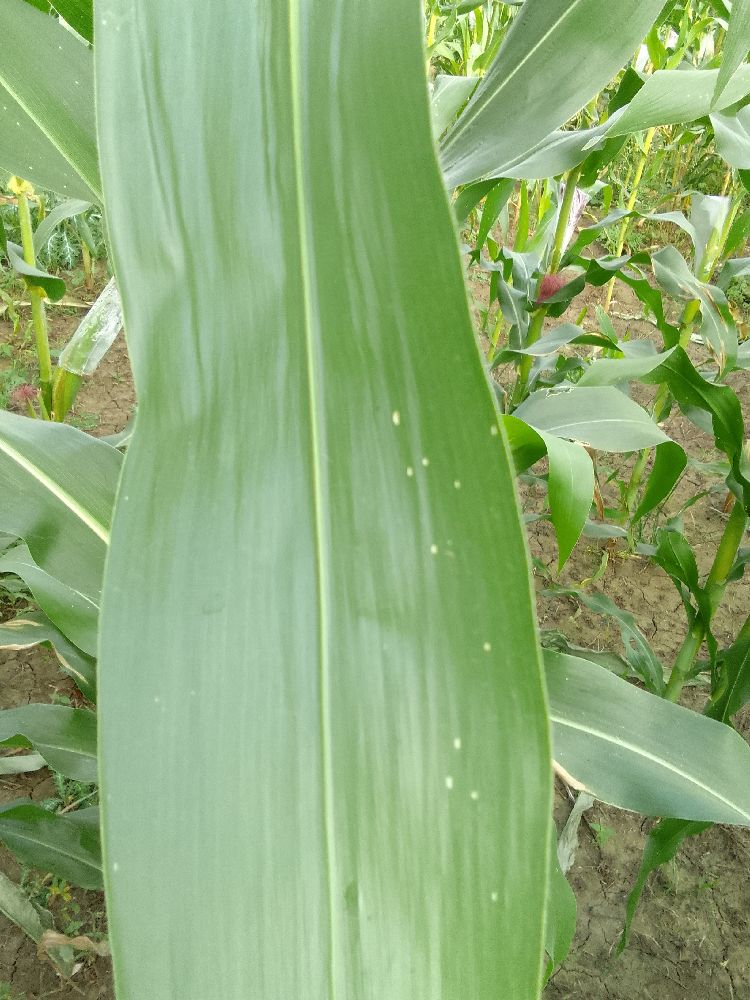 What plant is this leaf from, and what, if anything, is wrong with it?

maize, healthy
